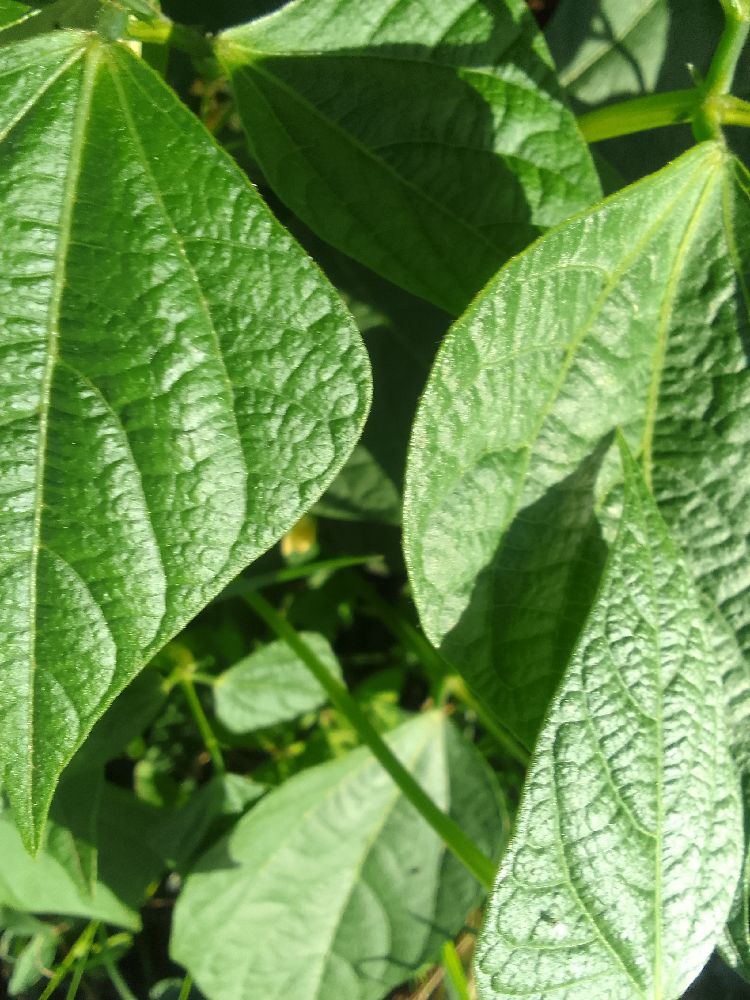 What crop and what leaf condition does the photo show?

common bean, healthy
